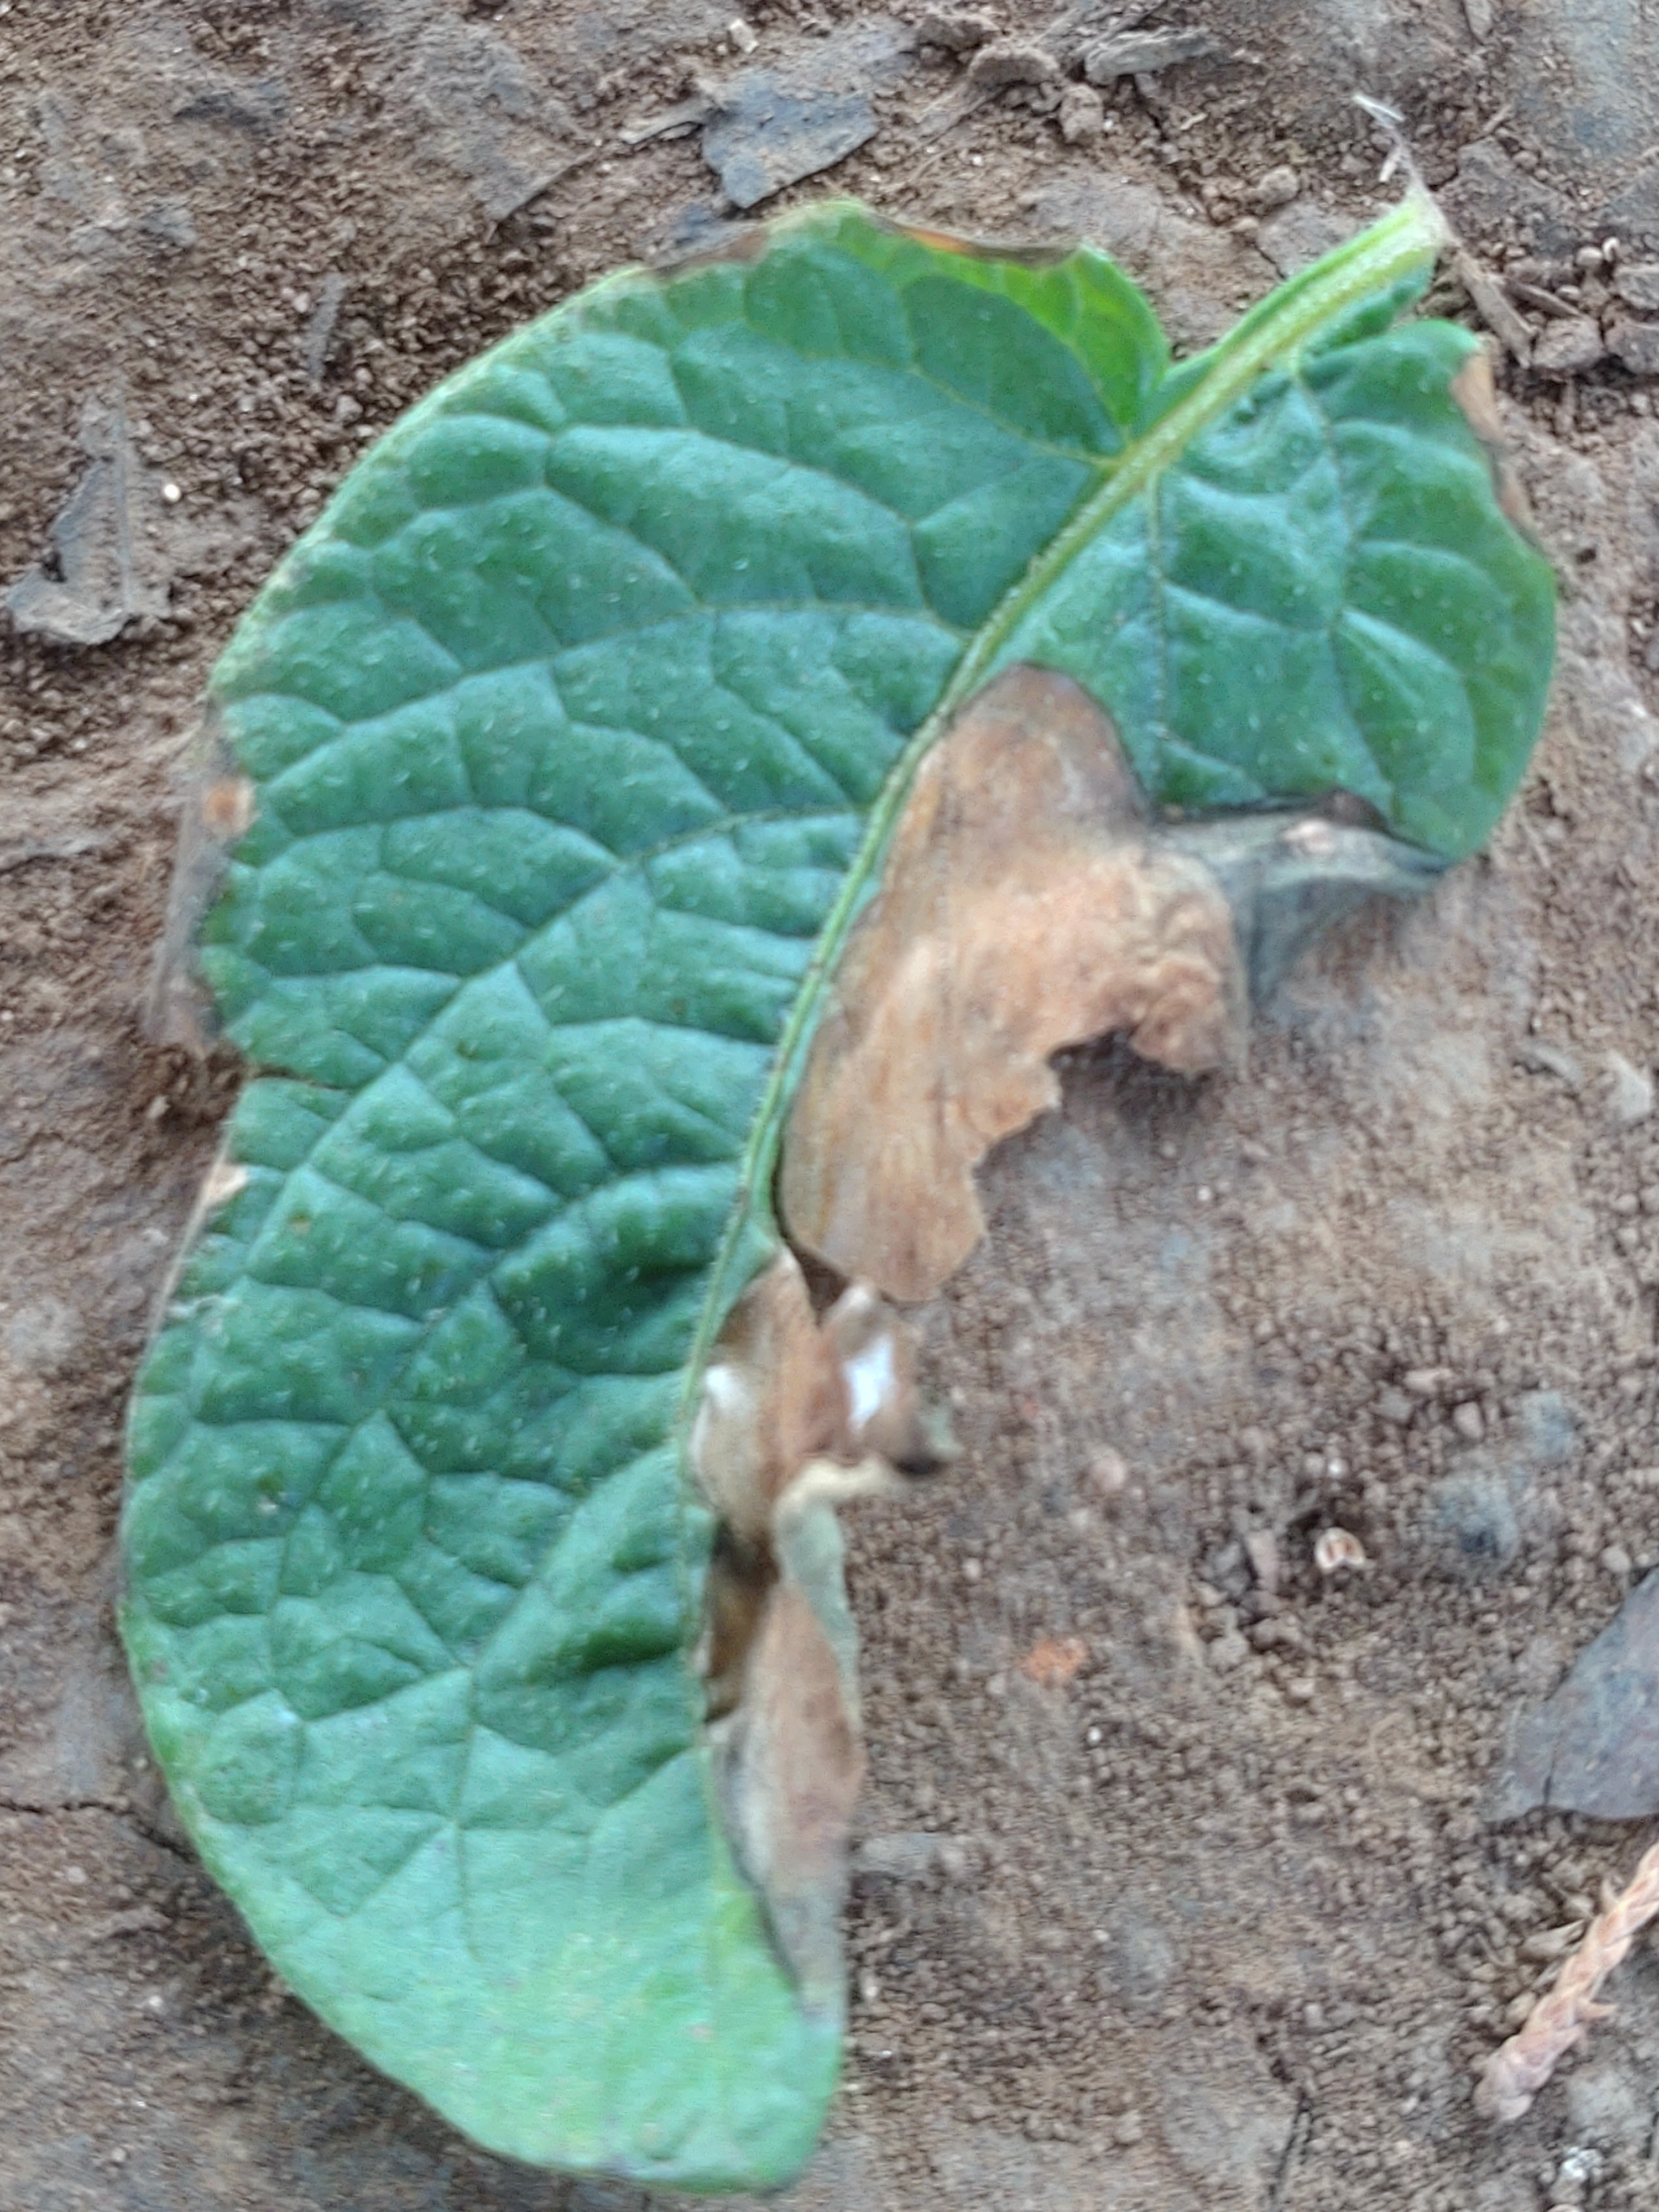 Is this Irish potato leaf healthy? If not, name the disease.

early blight
